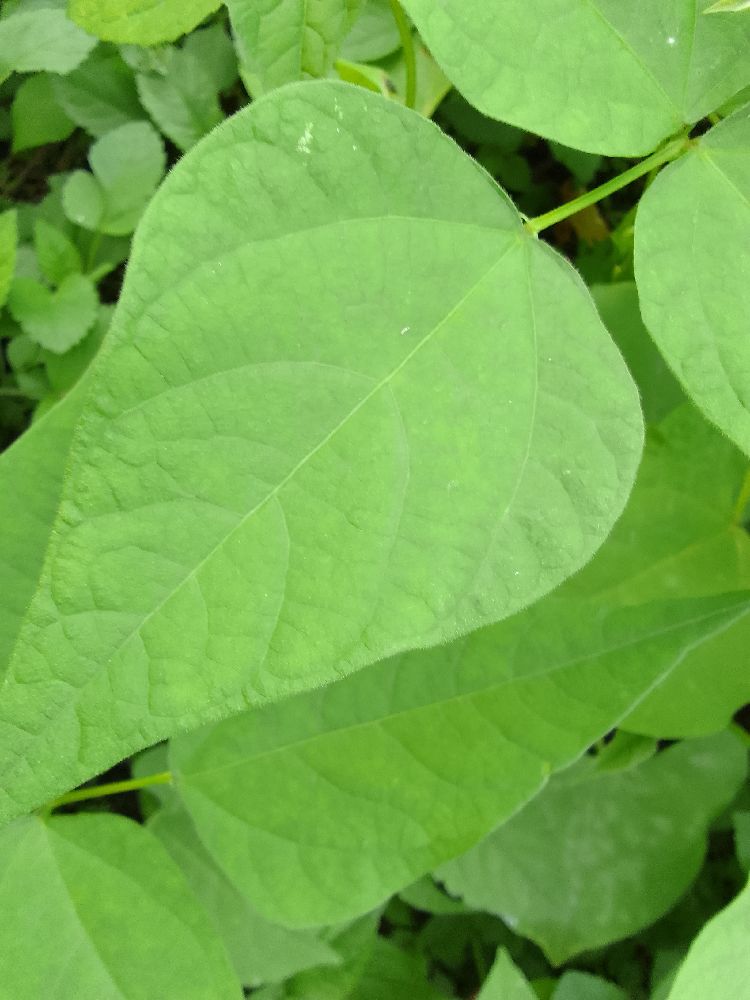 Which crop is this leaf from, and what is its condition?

common bean, healthy
